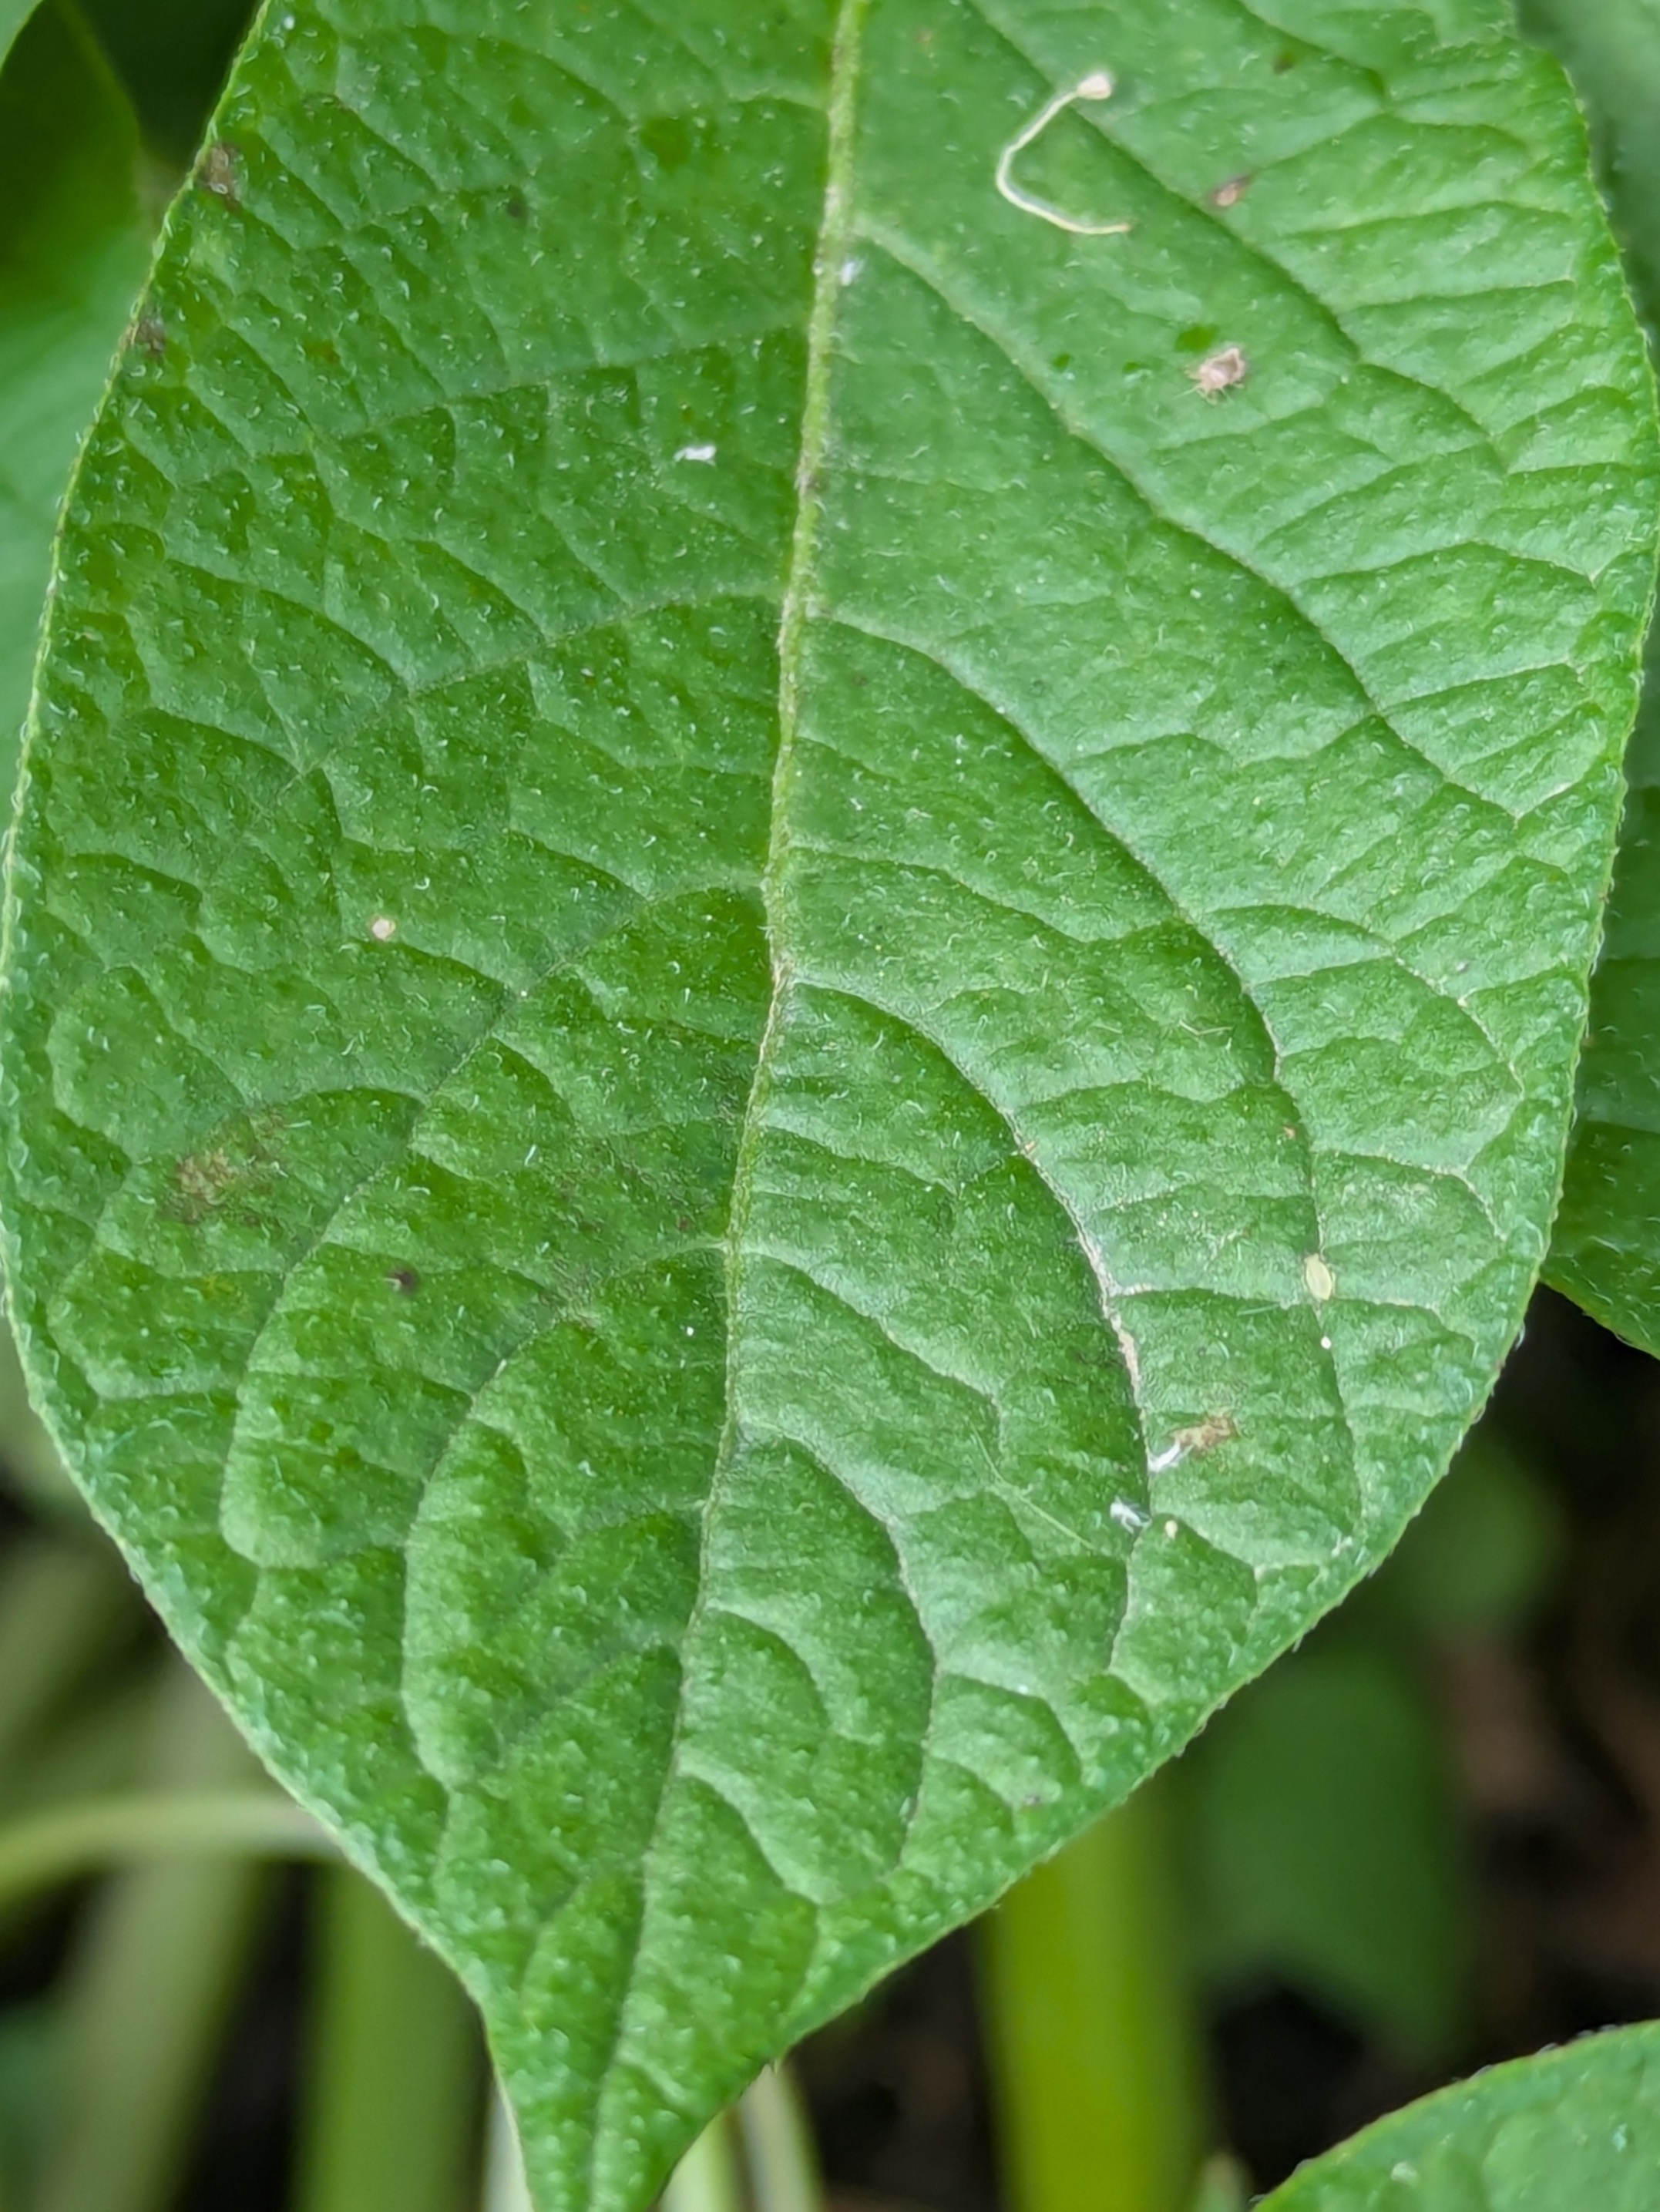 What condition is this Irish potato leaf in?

healthy
